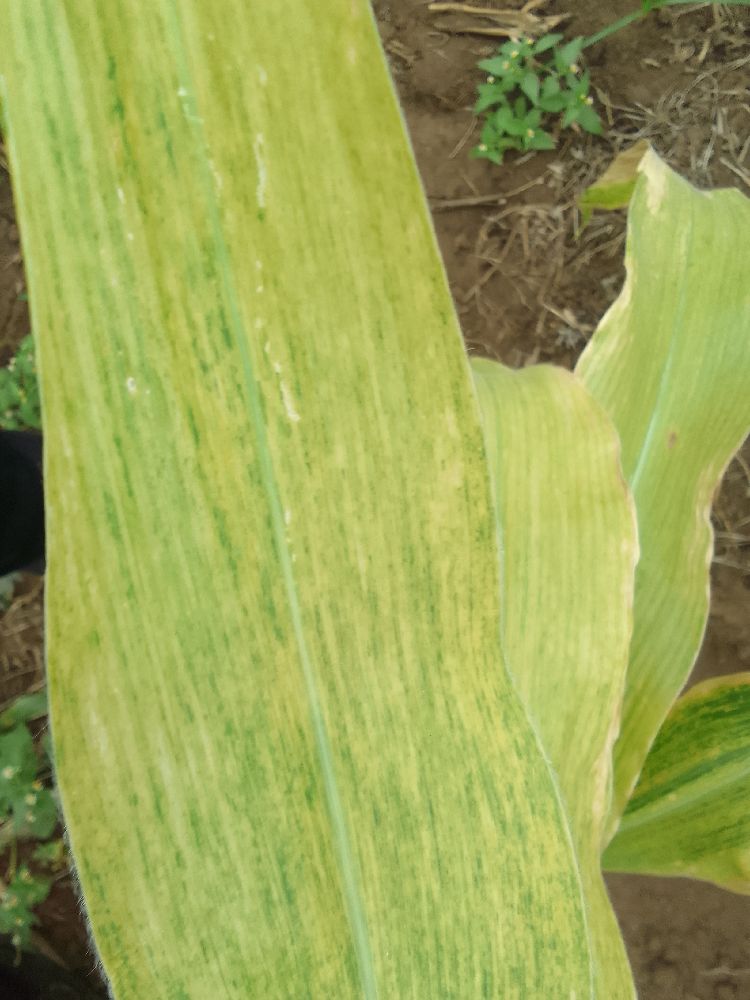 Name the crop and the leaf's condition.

maize, maize lethal necrosis
